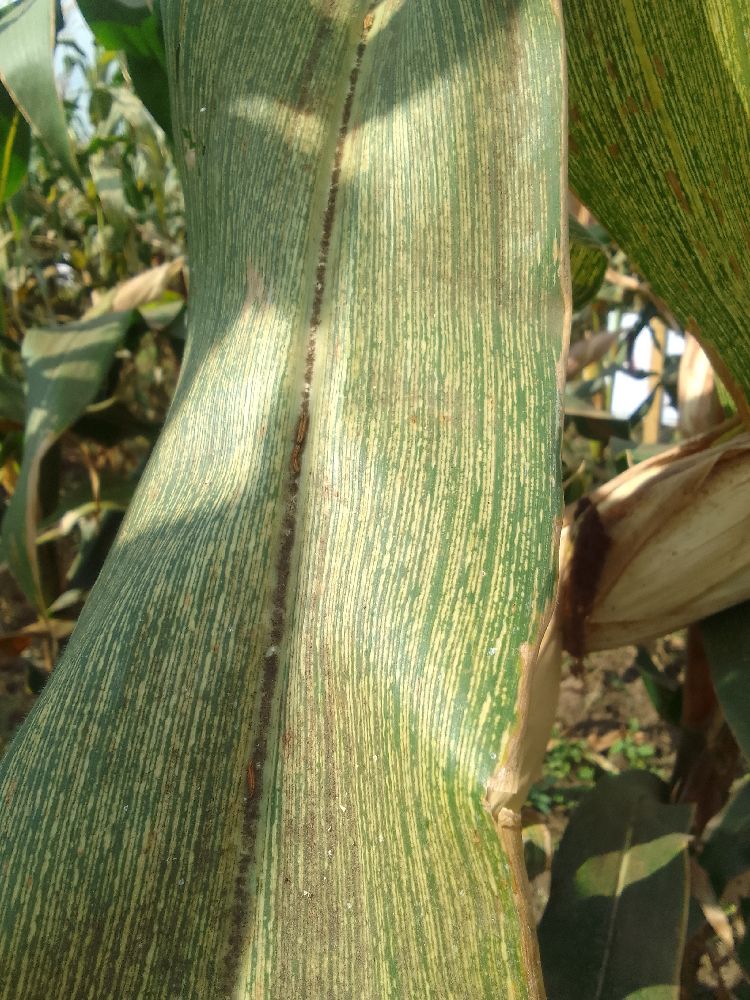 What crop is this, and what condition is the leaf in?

maize, maize streak virus
